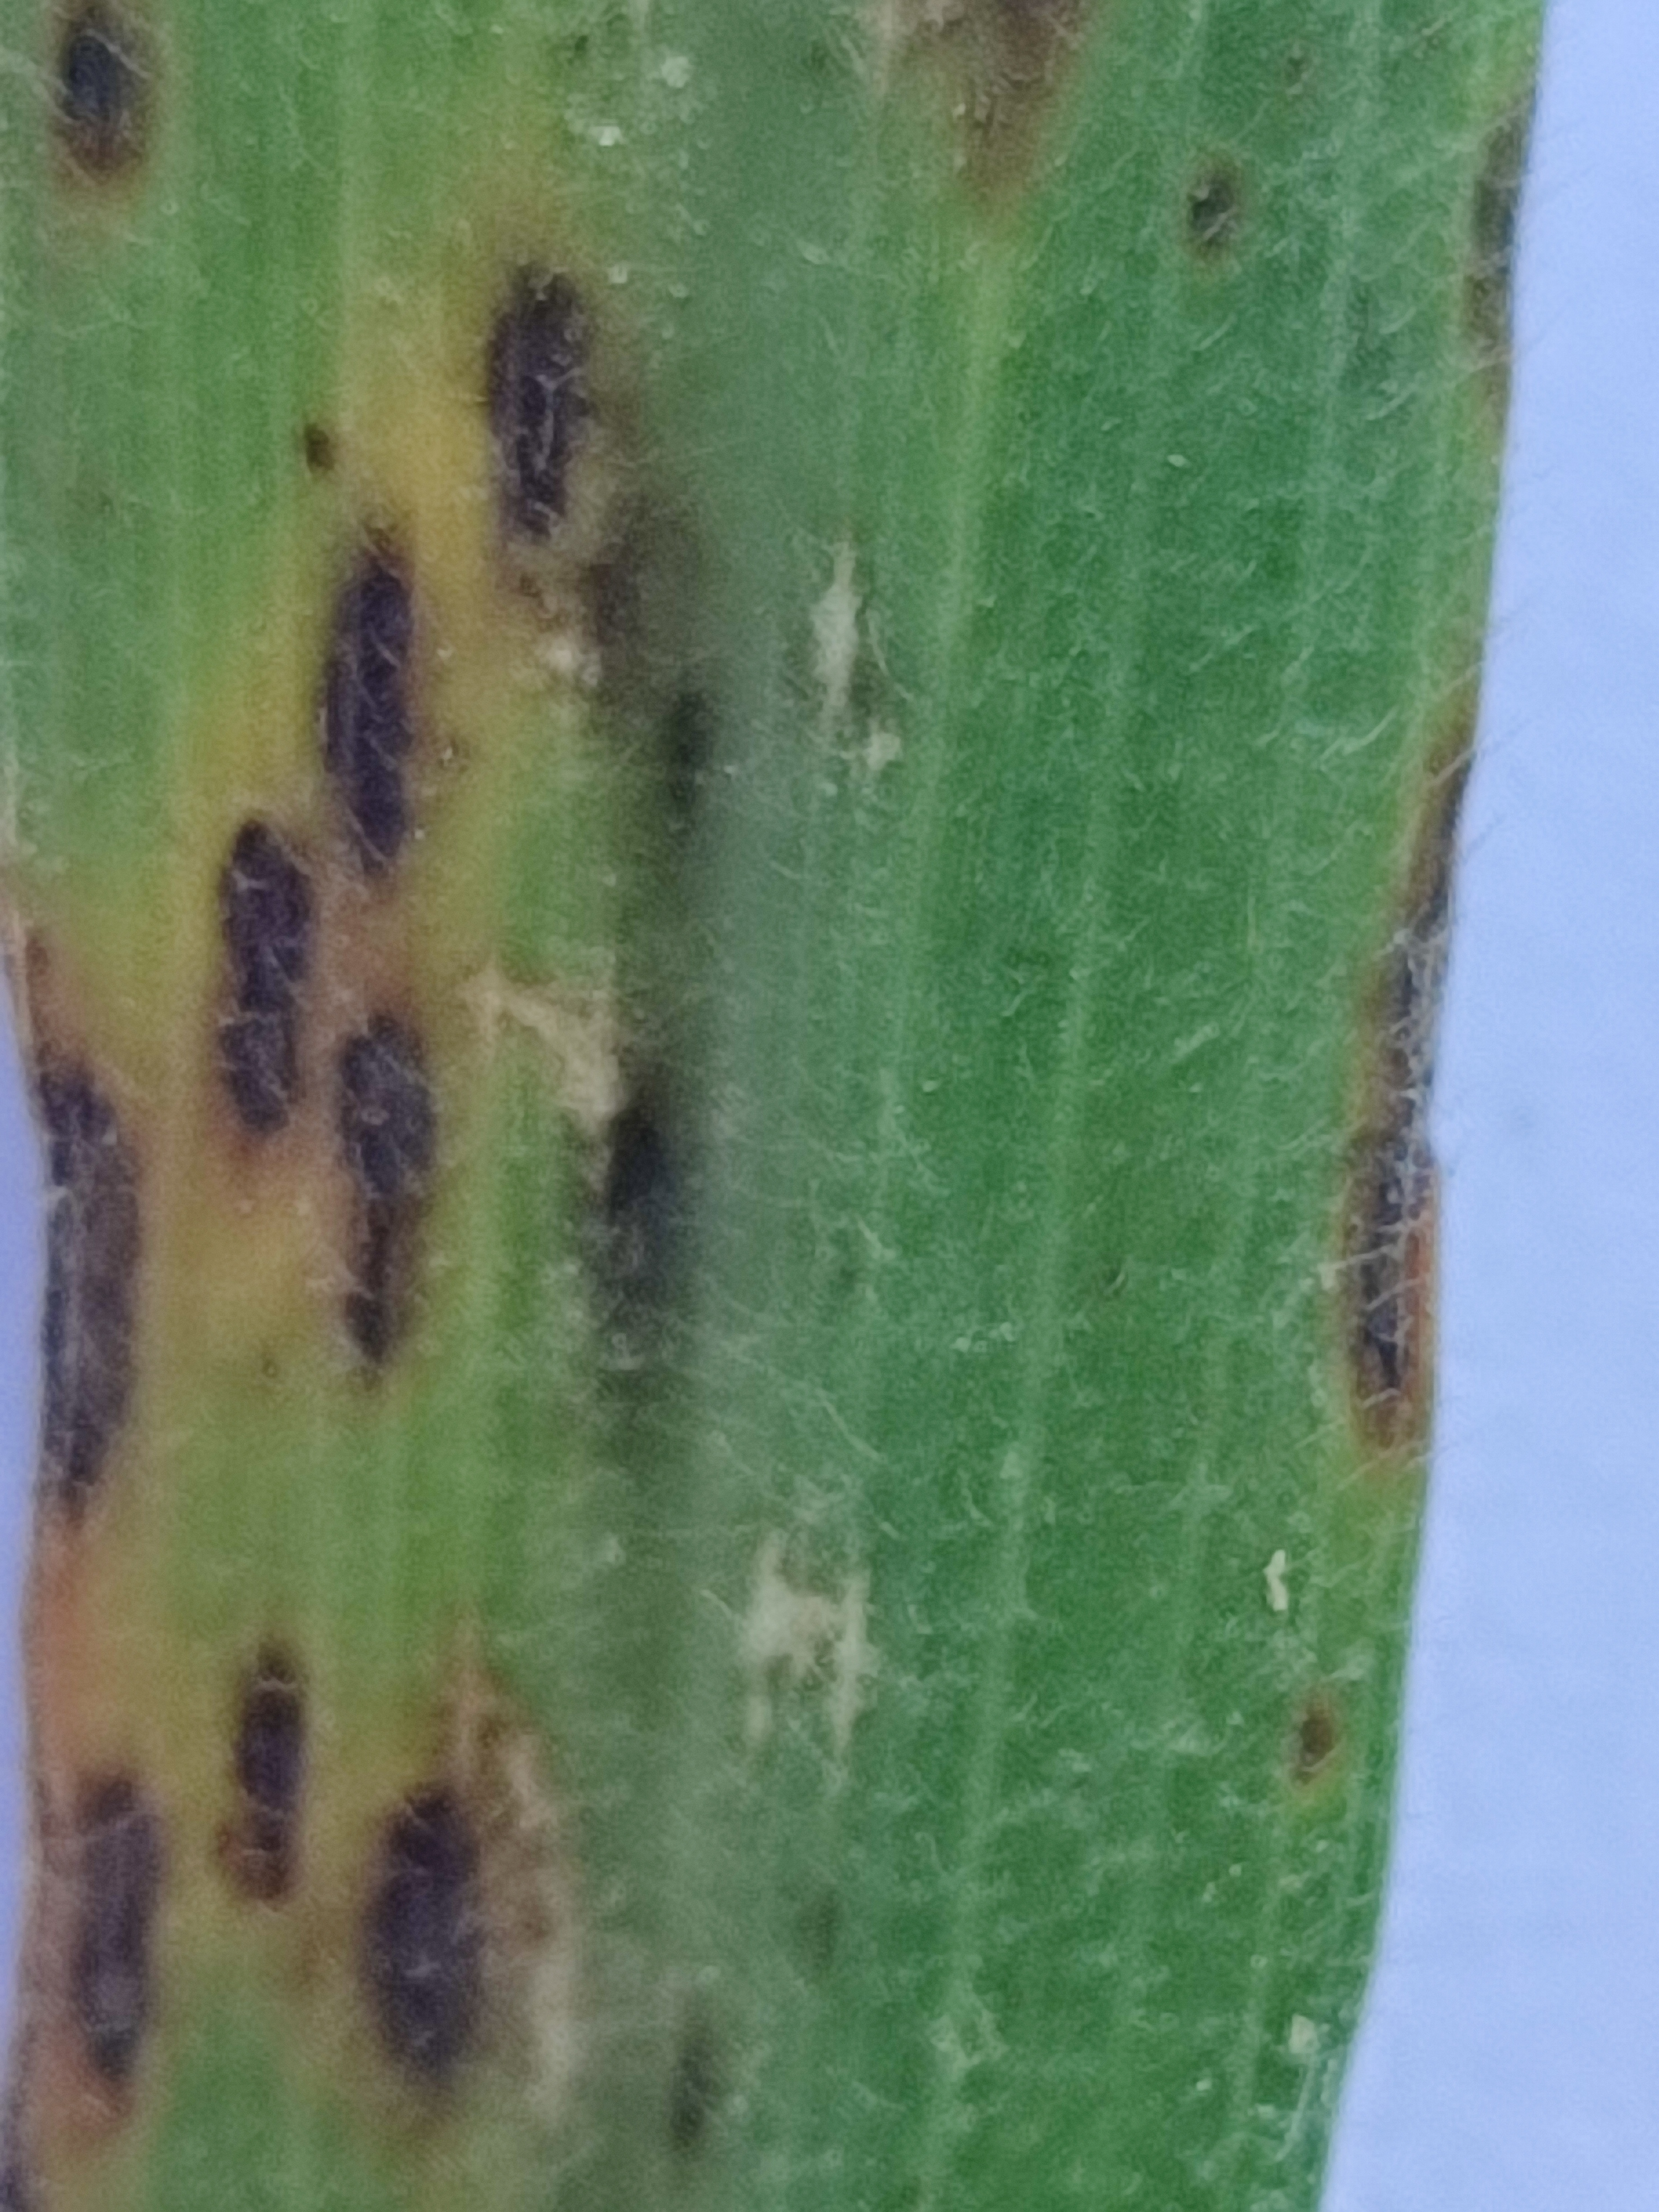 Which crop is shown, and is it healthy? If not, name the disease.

pearl millet, pyricularia sp.
